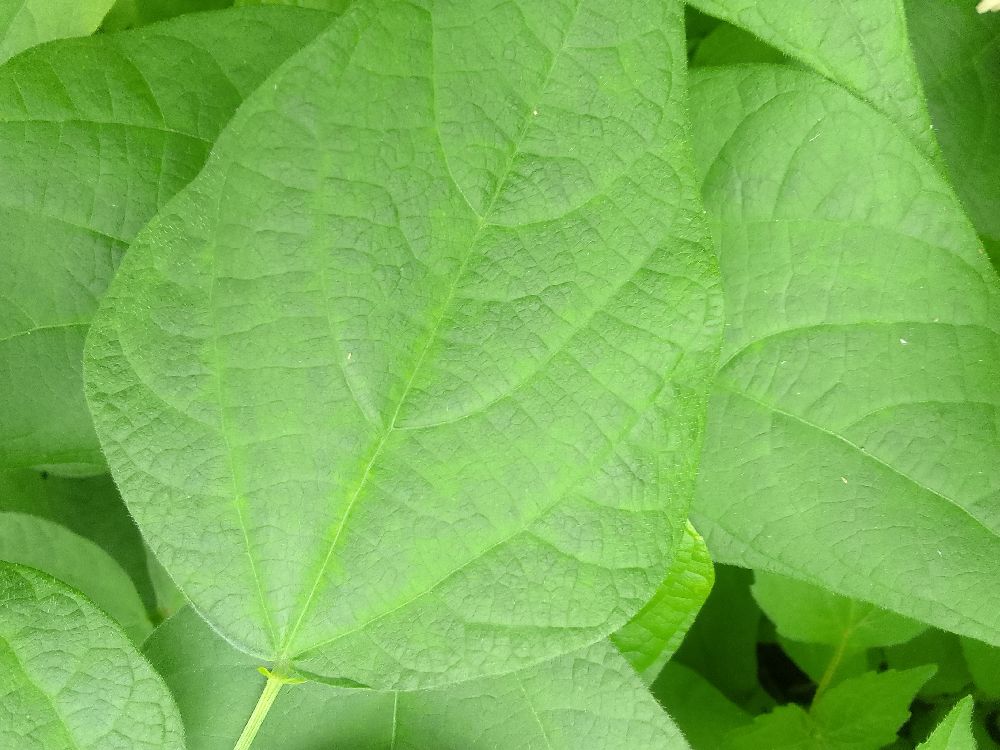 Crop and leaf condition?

common bean, healthy
